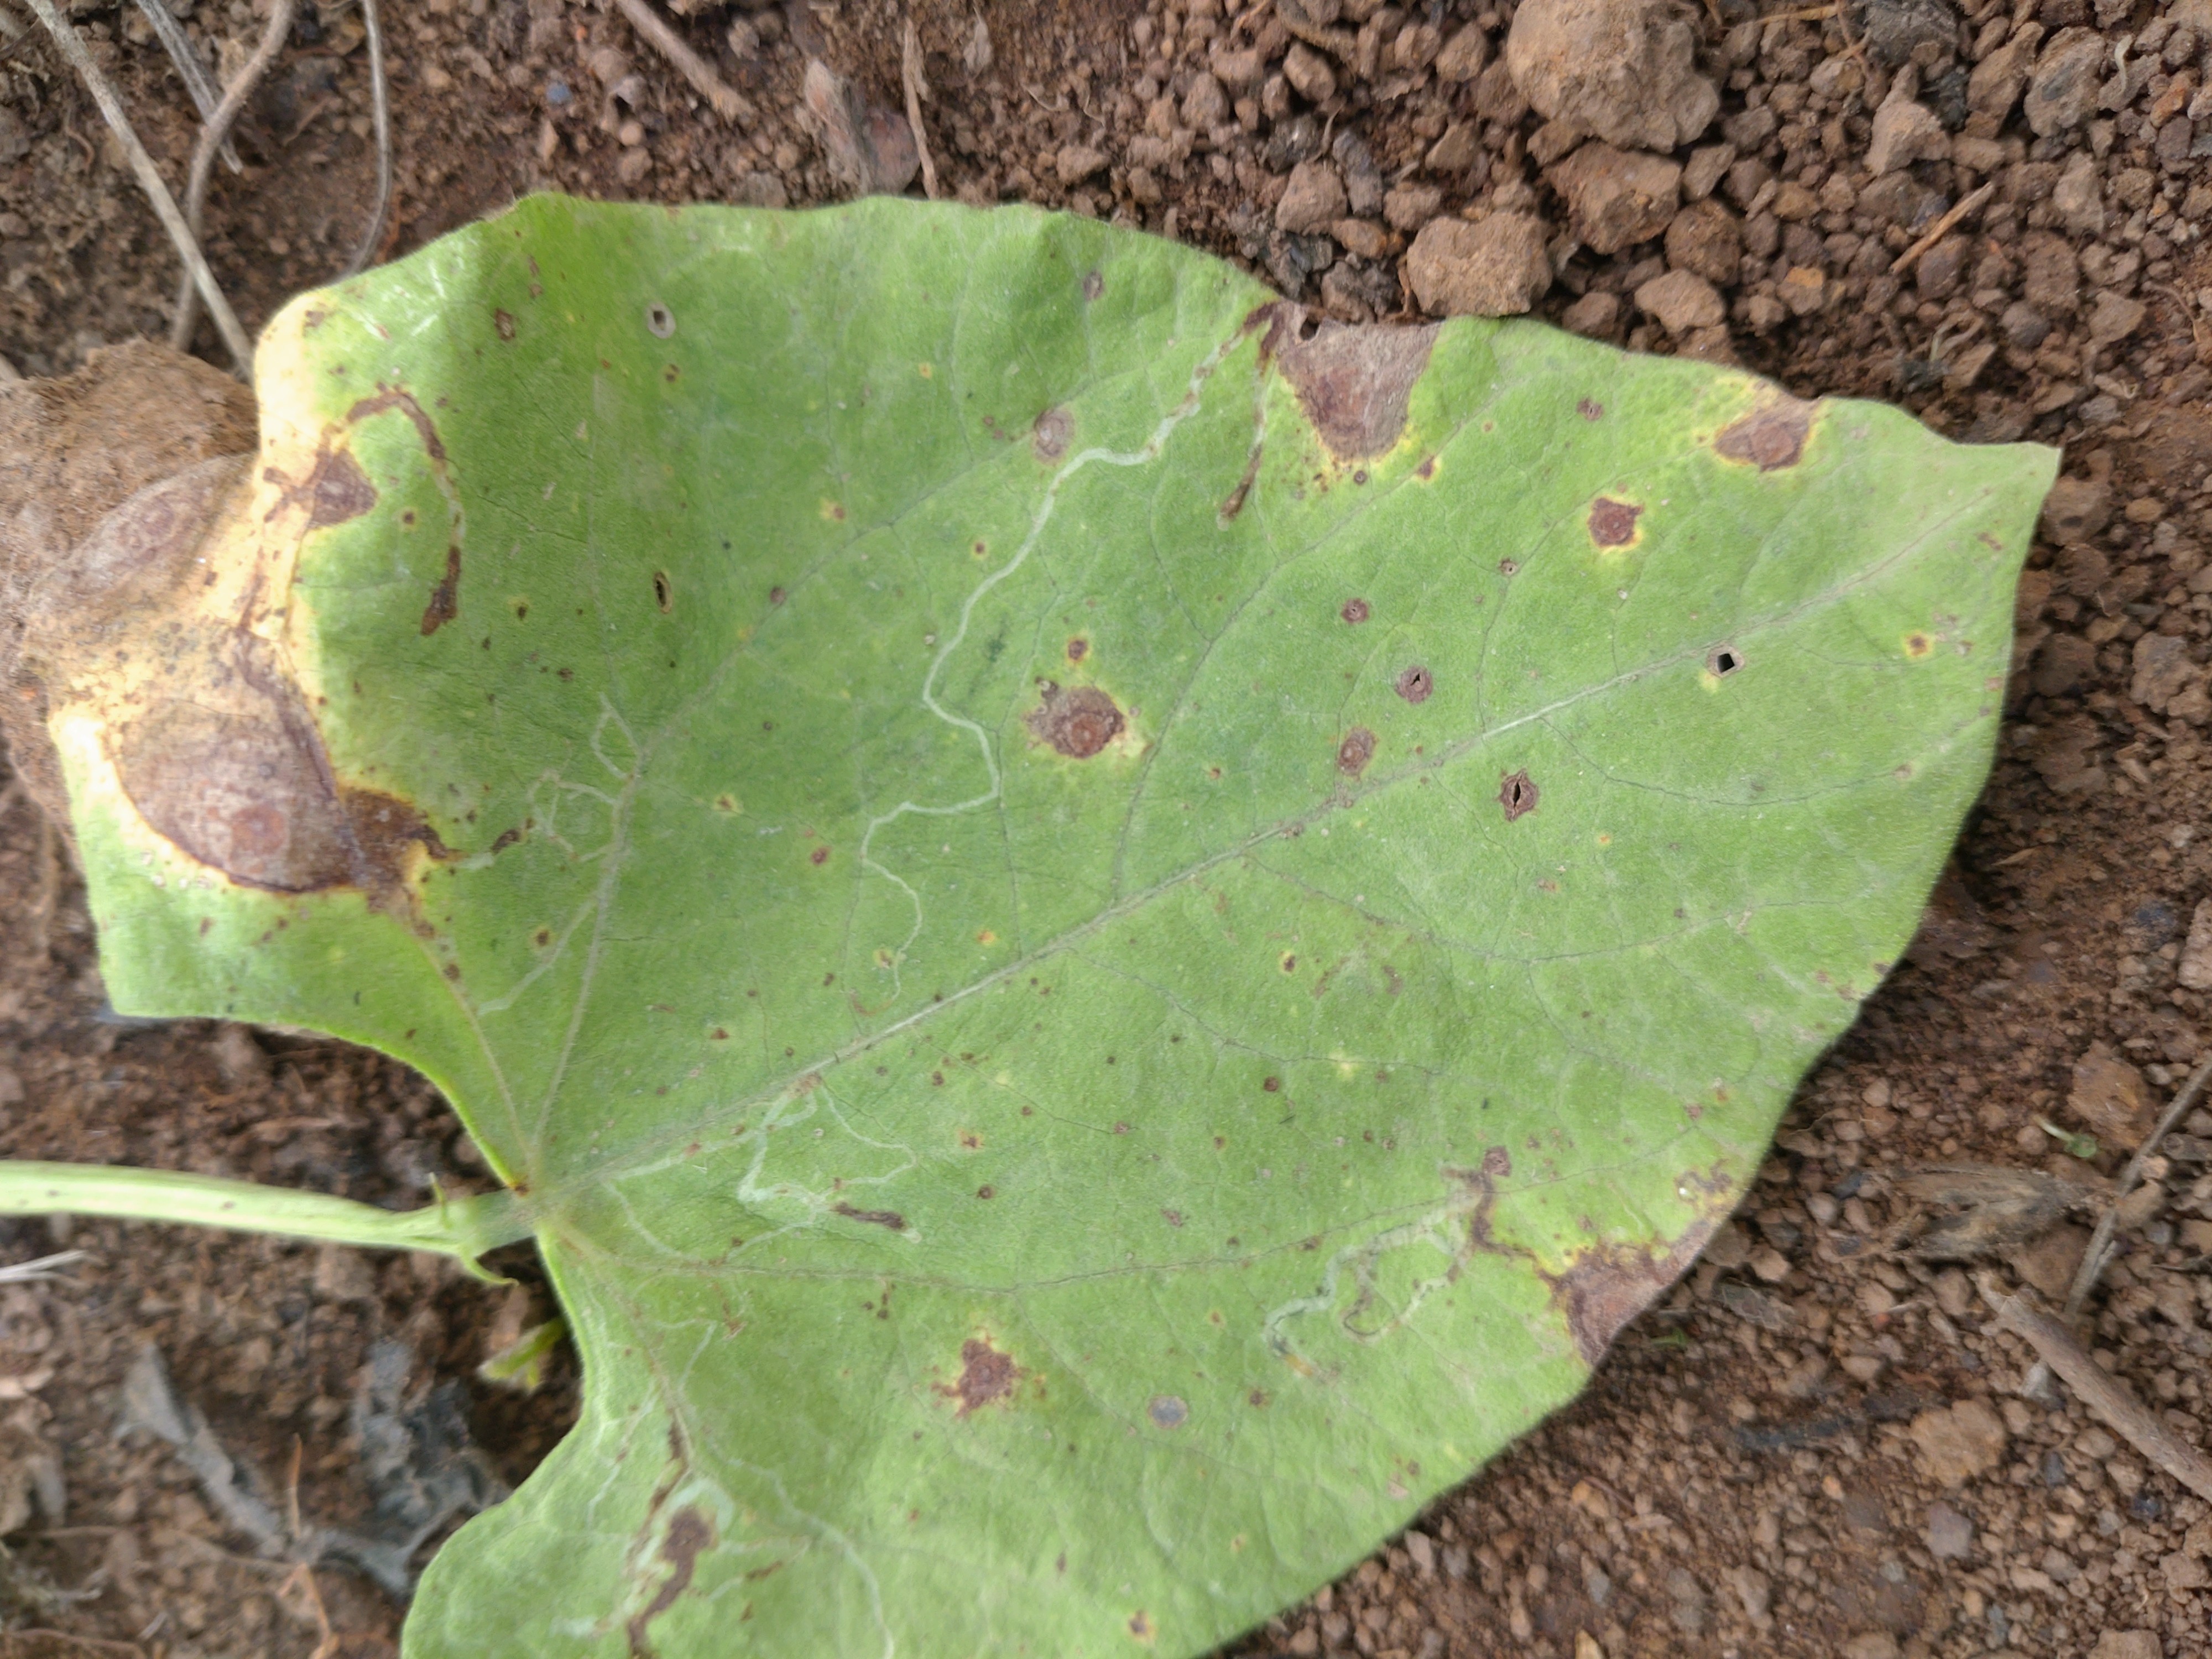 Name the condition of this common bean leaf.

rust
